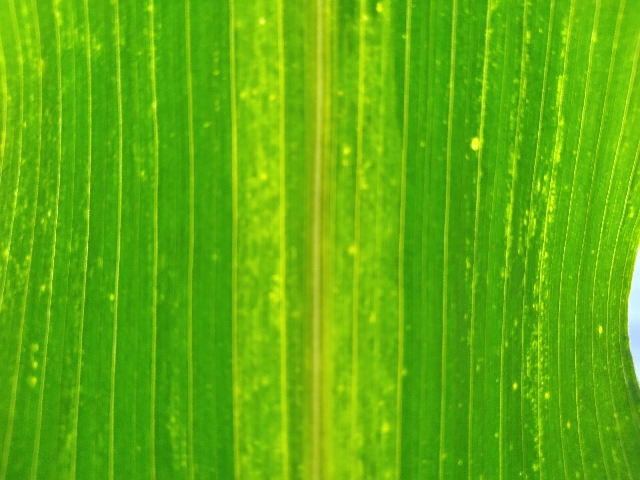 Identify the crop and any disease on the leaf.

maize, maize lethal necrosis
